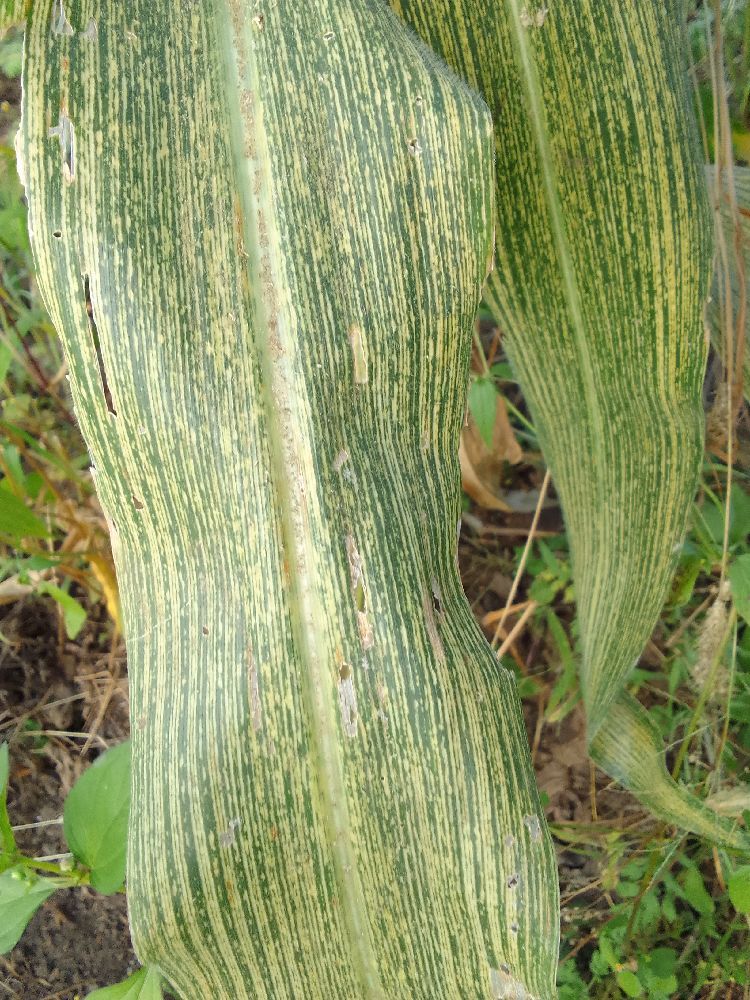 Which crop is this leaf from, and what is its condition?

maize, maize streak virus
